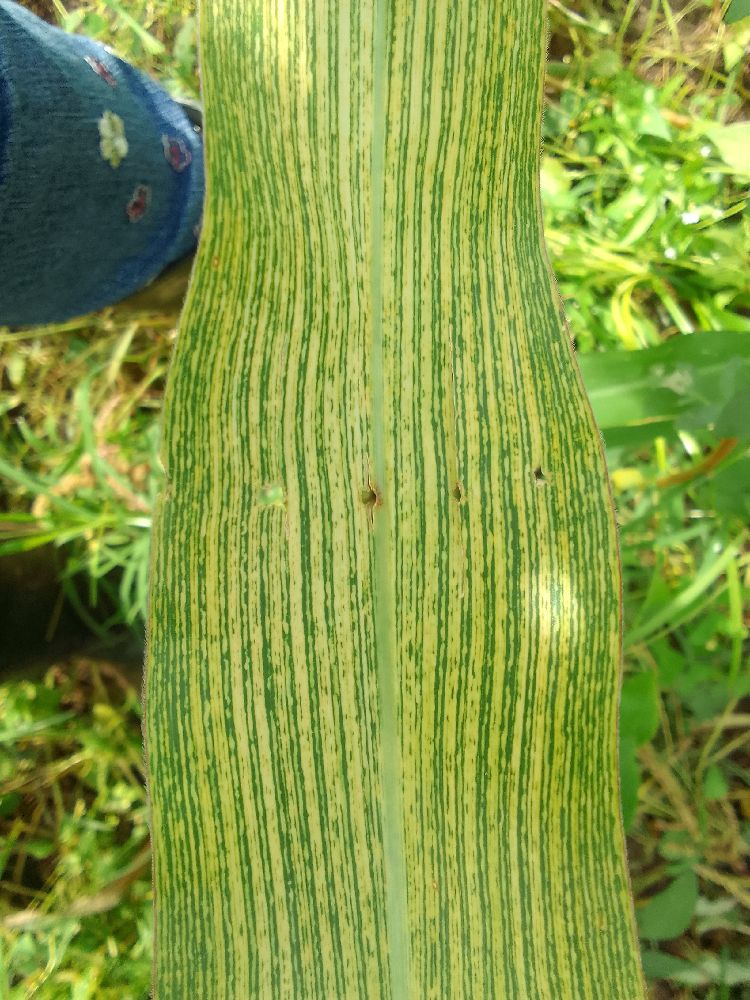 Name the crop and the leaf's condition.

maize, maize streak virus
